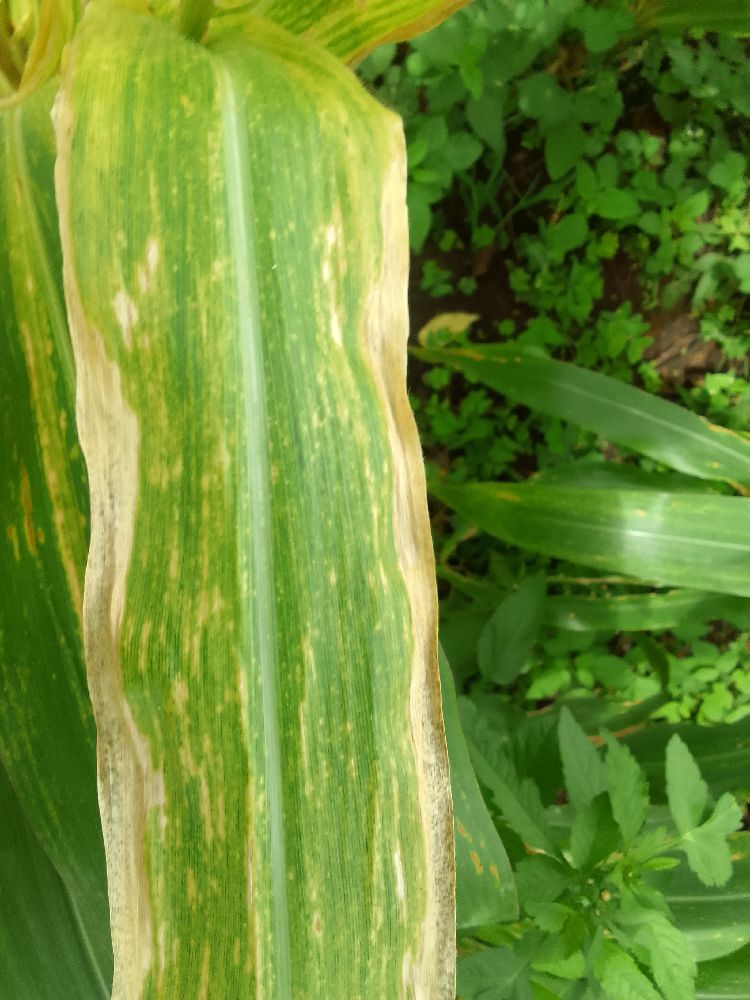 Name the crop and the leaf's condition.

maize, maize lethal necrosis
